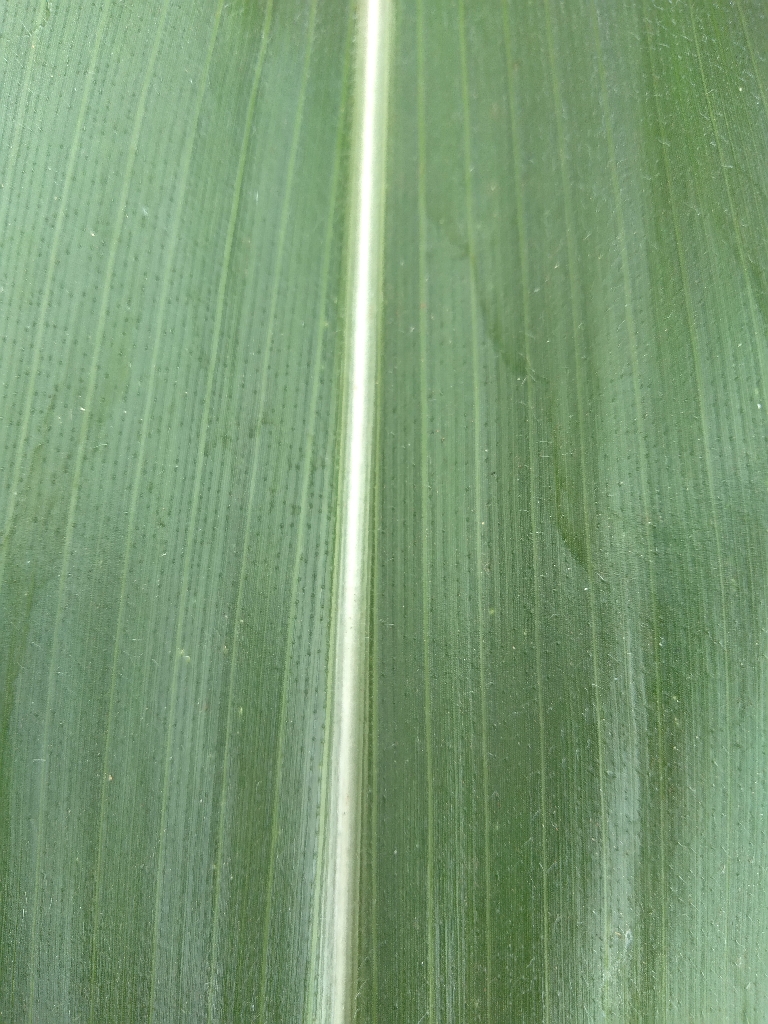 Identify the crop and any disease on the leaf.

maize, healthy
